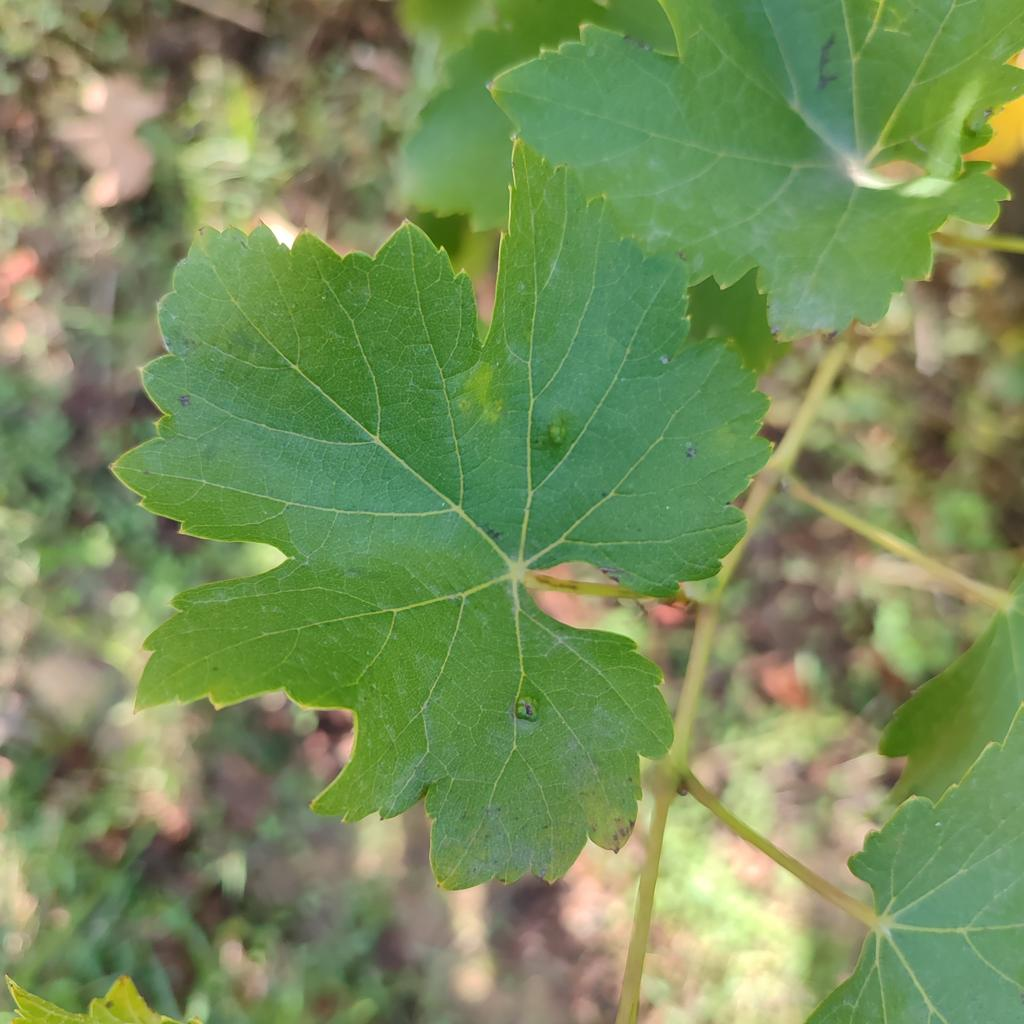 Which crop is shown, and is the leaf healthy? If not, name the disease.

grapevine, erineum mite
